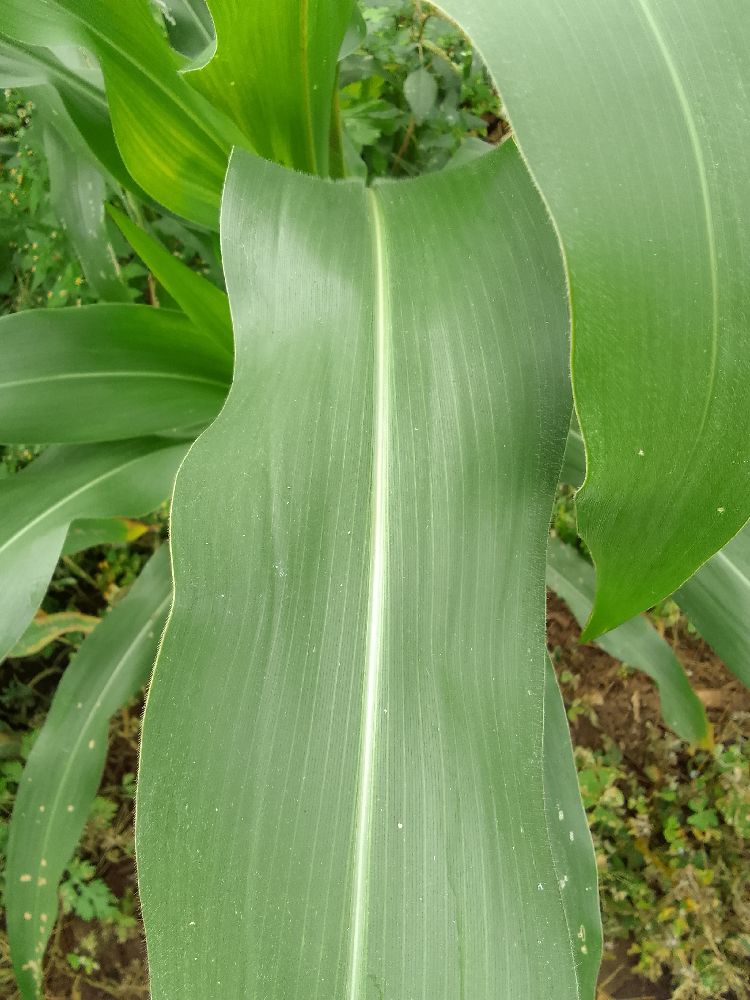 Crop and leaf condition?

maize, healthy
